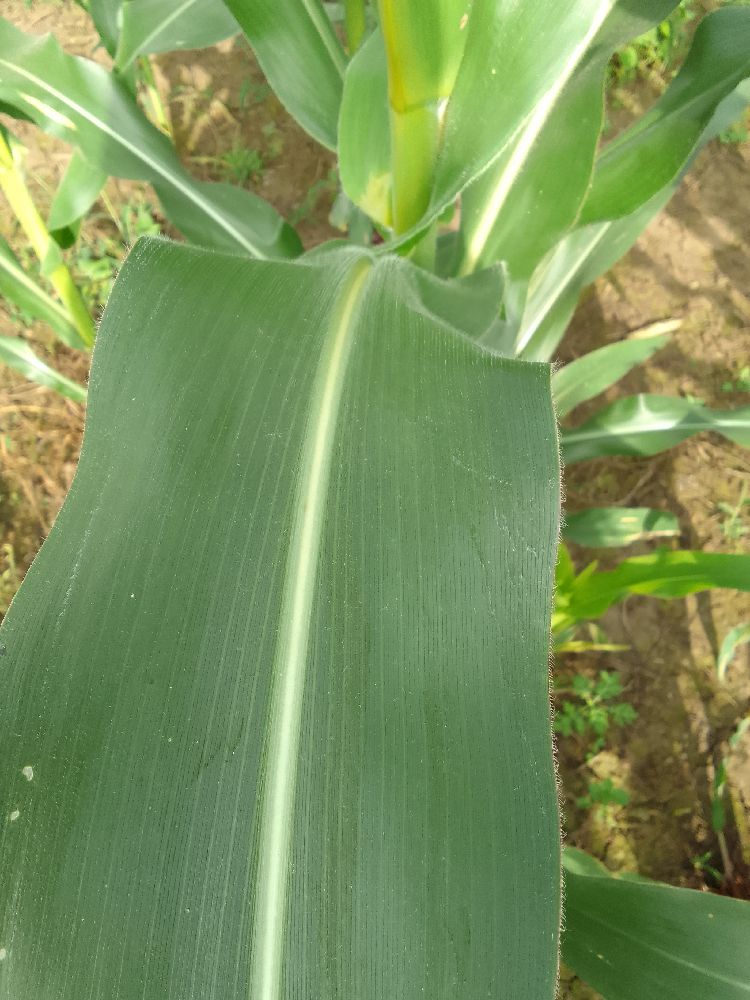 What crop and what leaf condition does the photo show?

maize, healthy
